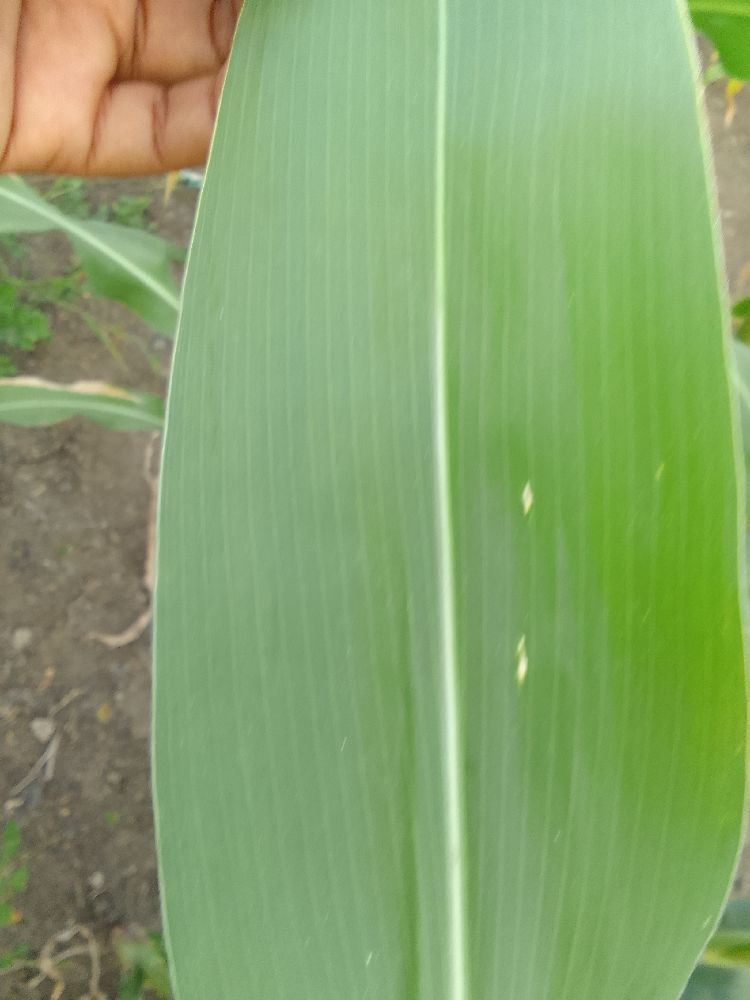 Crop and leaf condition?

maize, healthy
